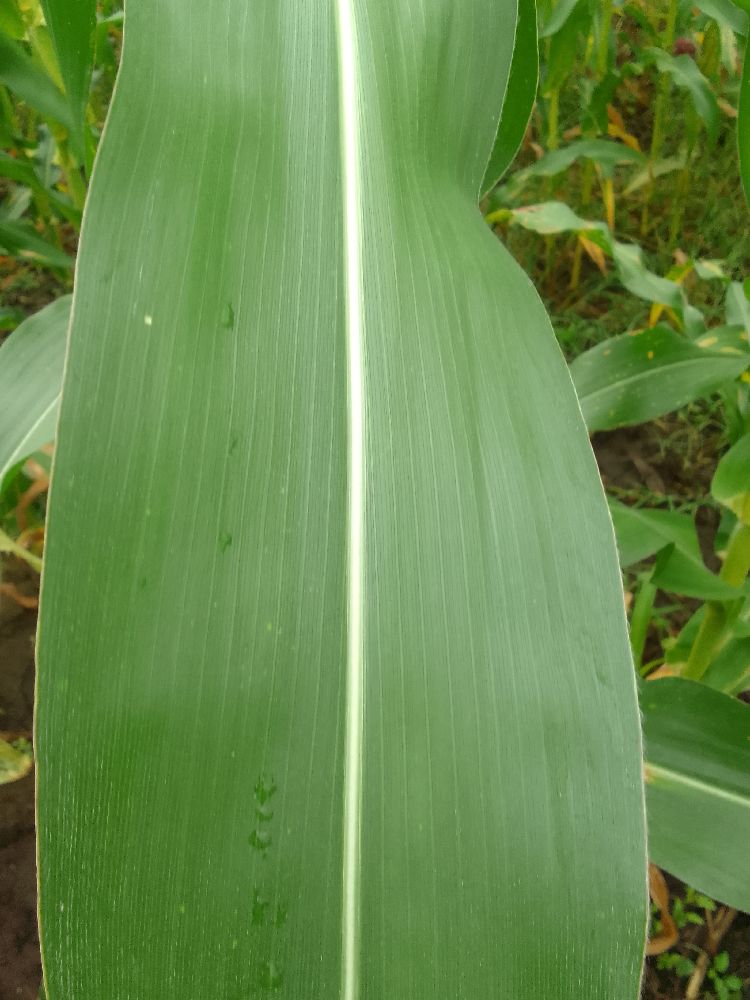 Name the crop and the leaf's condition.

maize, healthy
